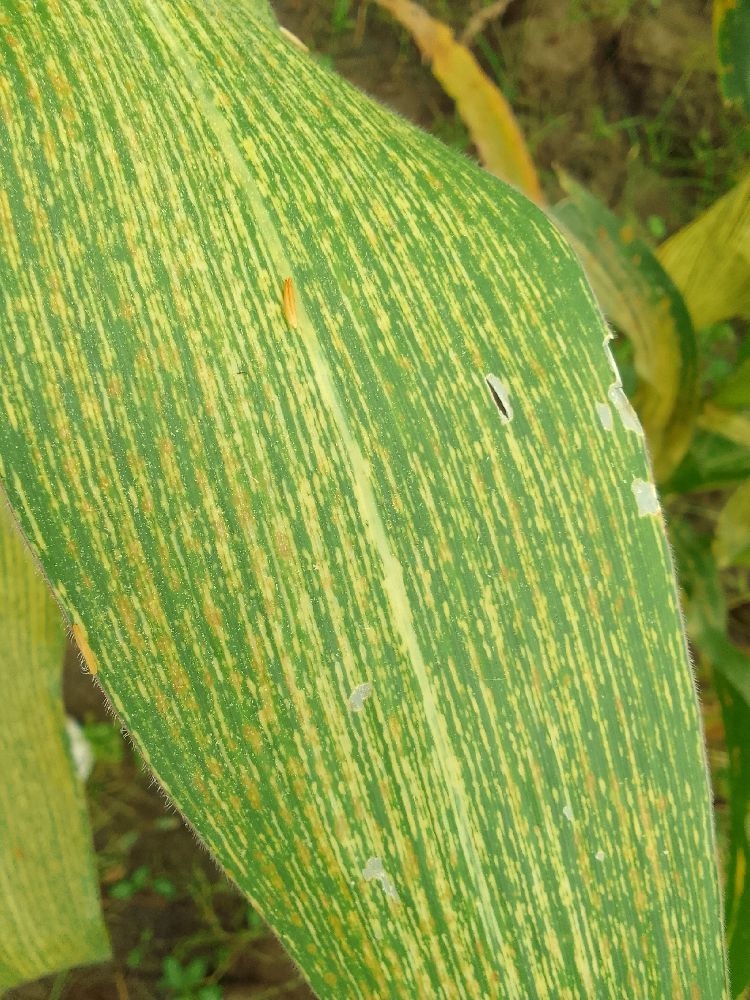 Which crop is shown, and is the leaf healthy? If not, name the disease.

maize, maize streak virus
